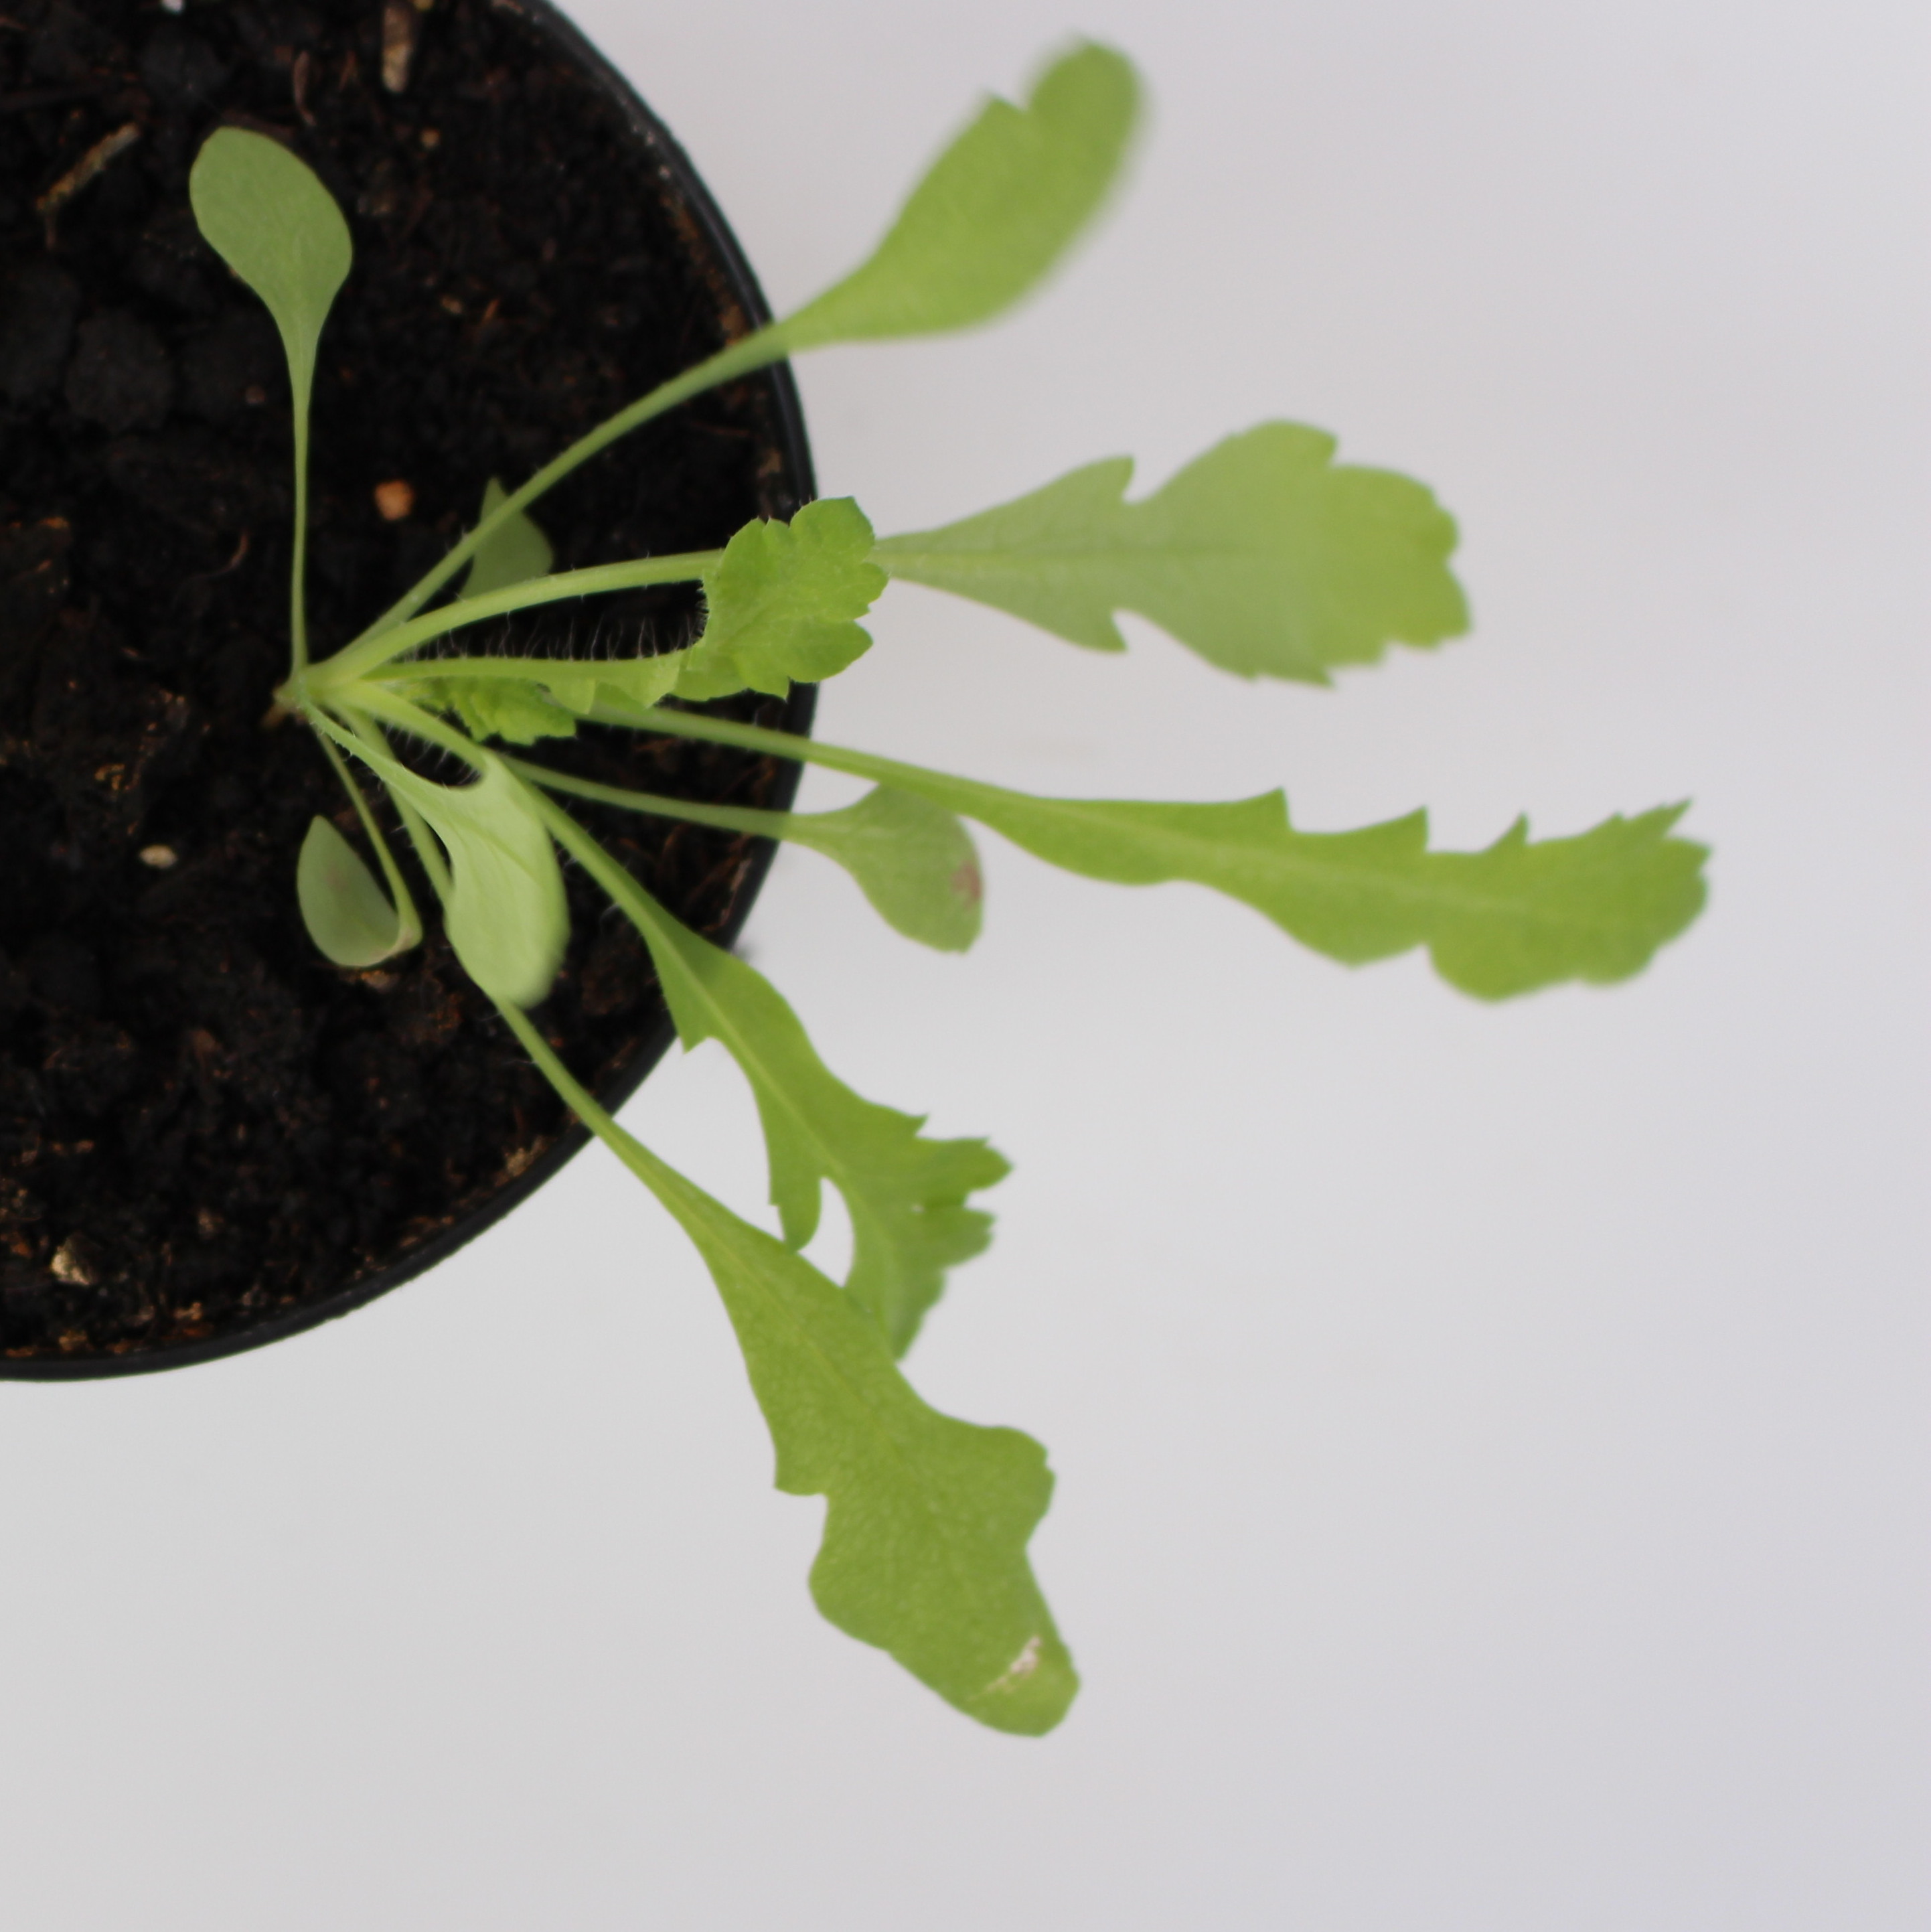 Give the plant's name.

Papaver rhoeas
